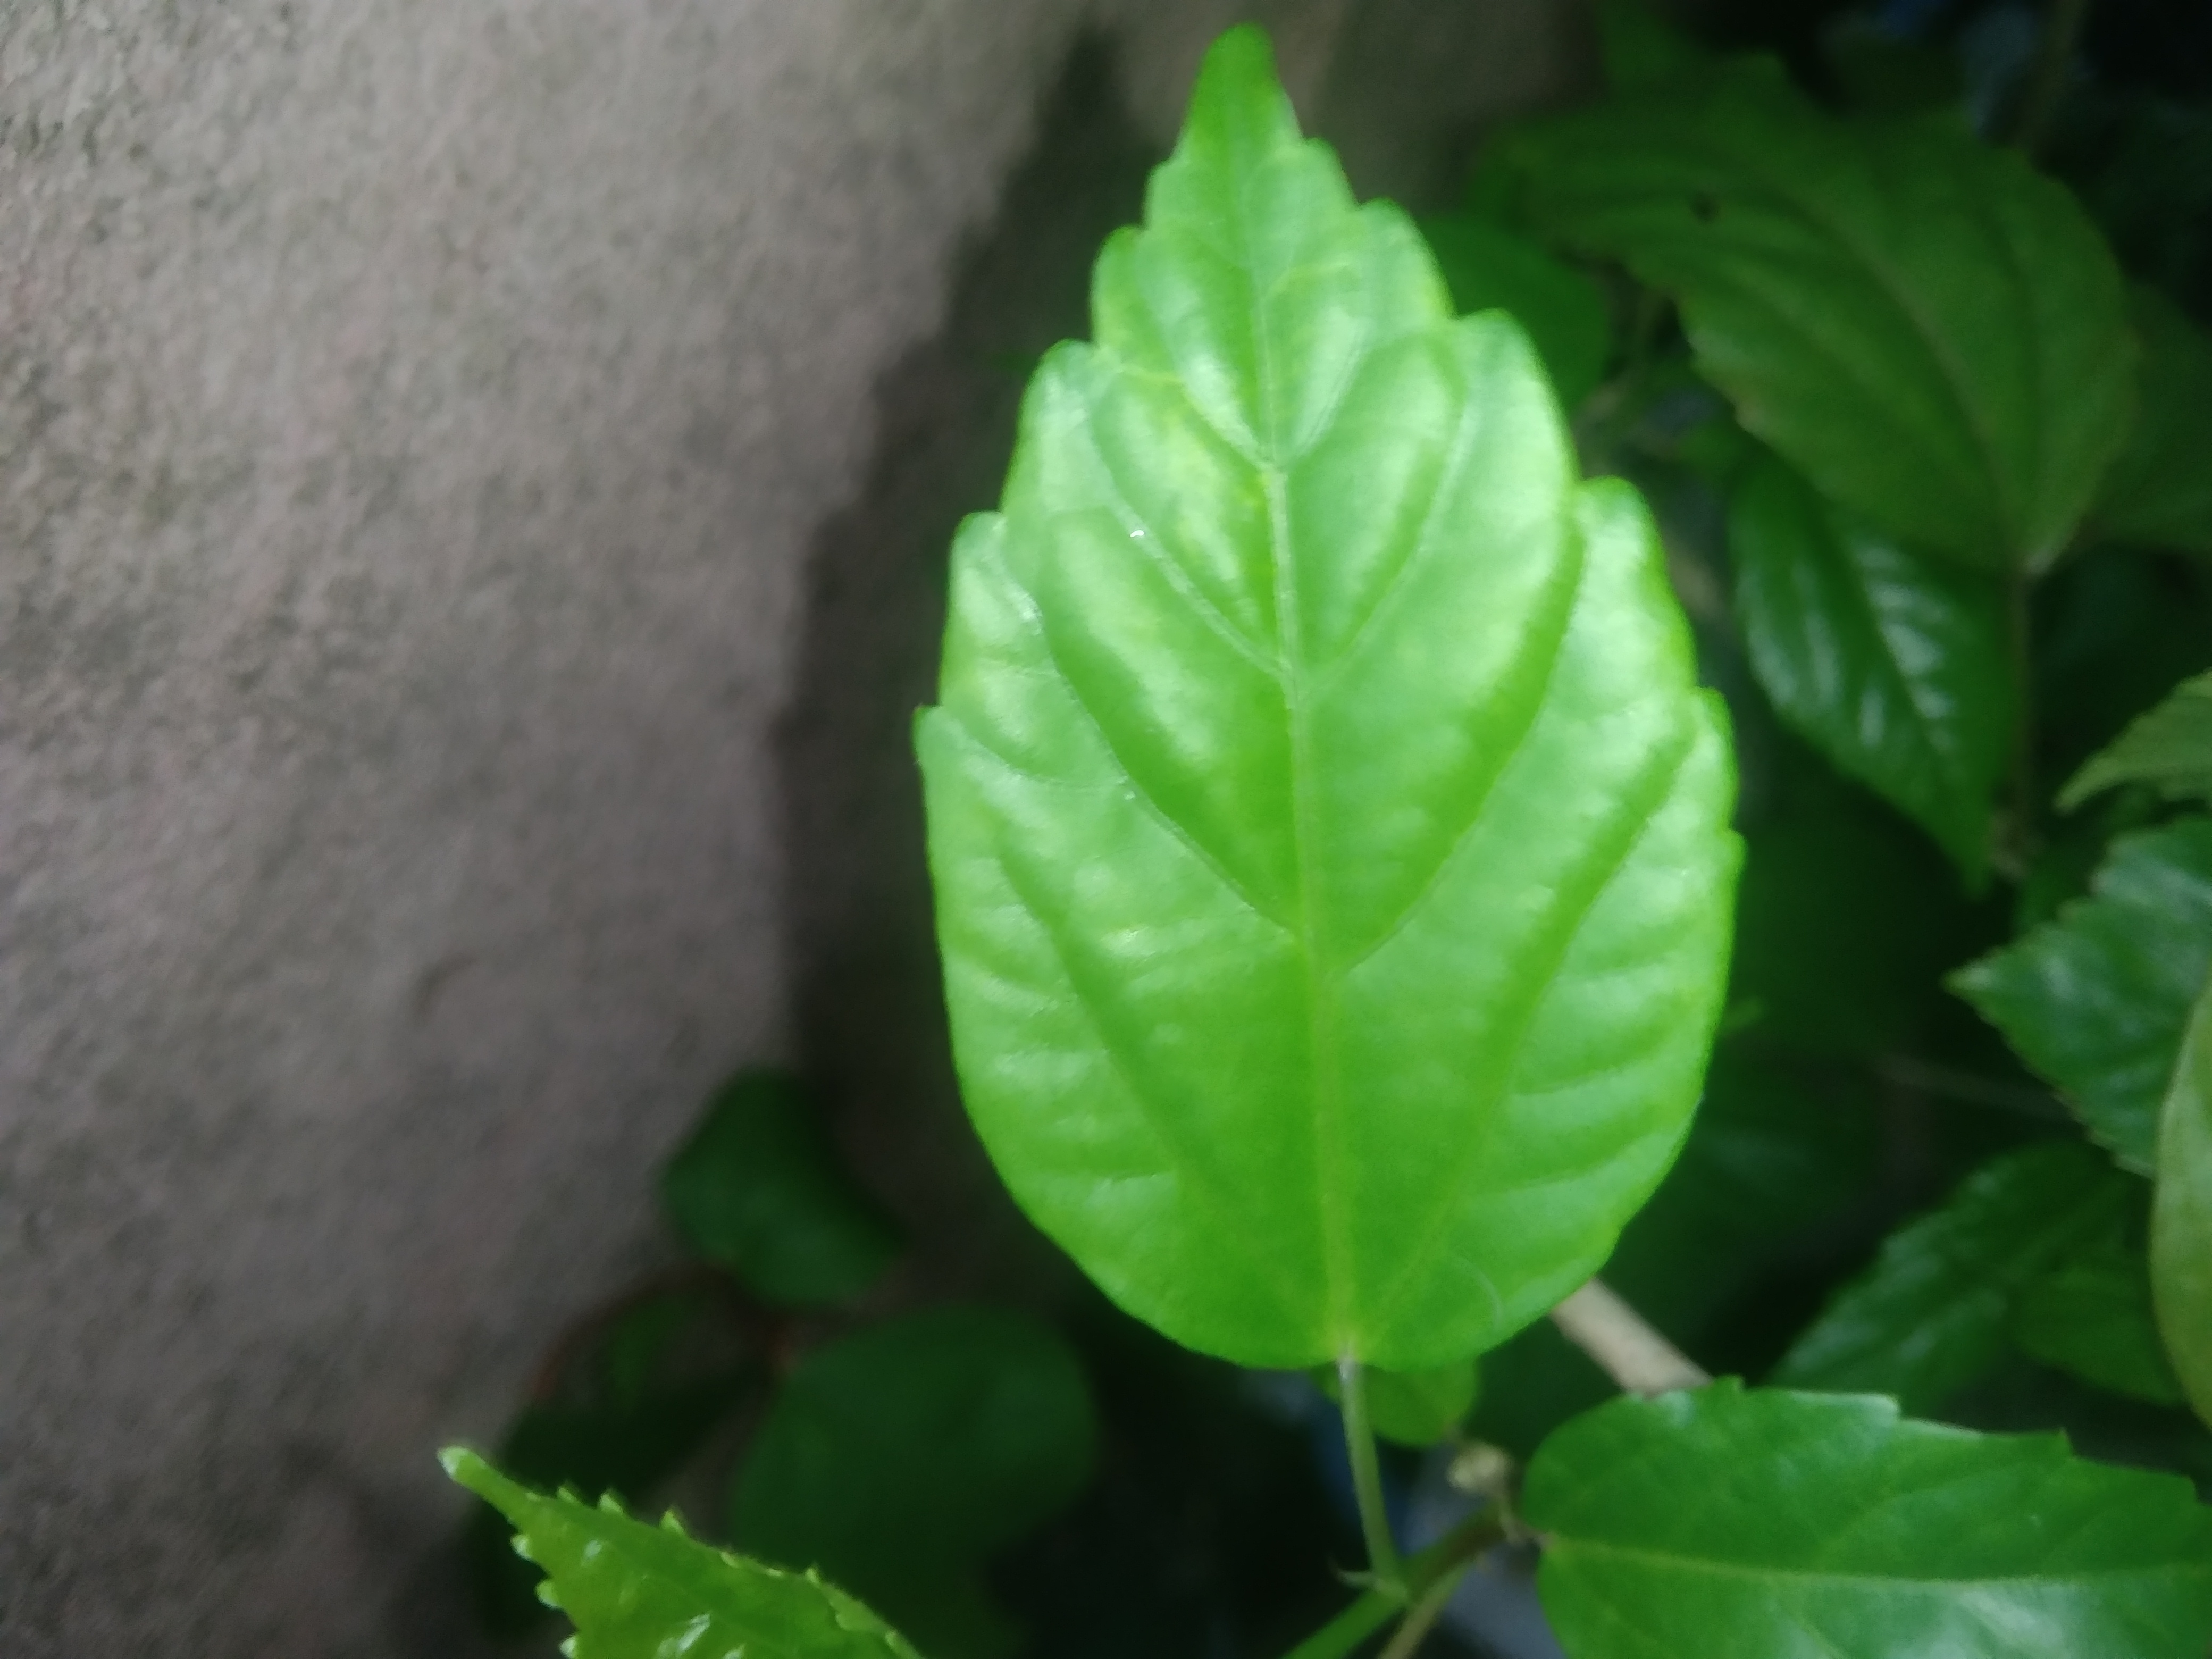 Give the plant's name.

hibiscus
